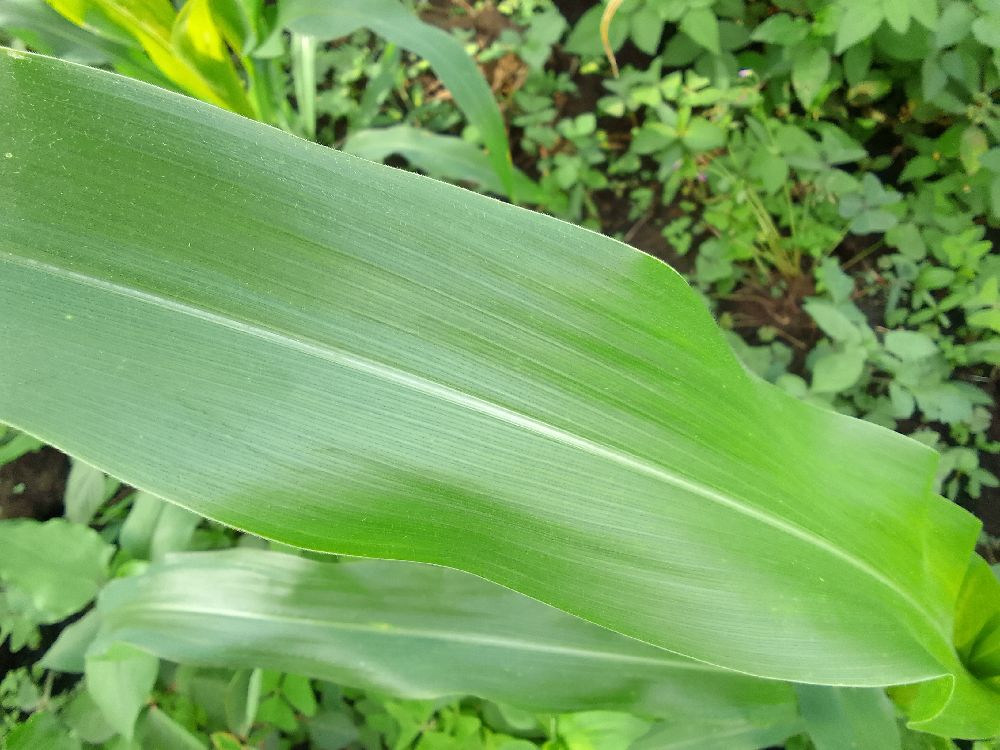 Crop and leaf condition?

maize, healthy
